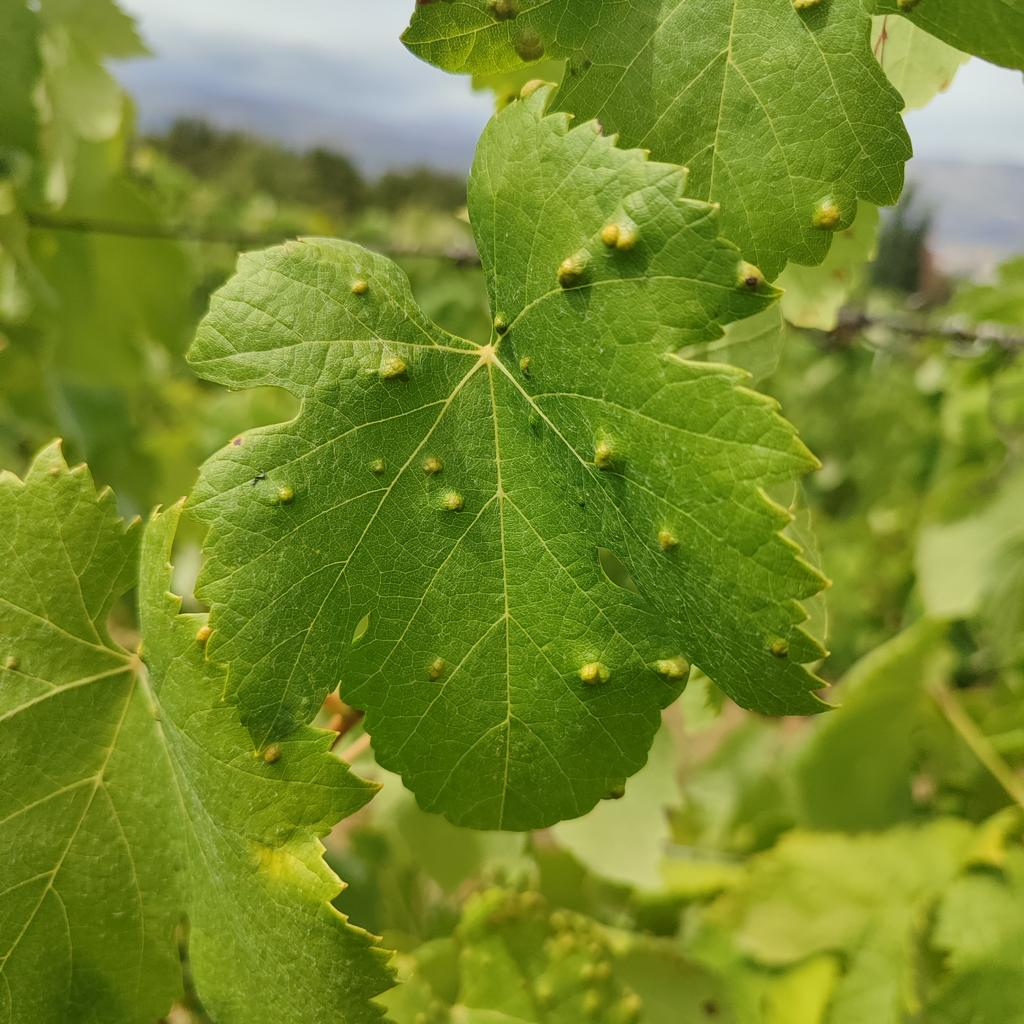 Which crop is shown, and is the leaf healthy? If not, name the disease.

grapevine, erineum mite
